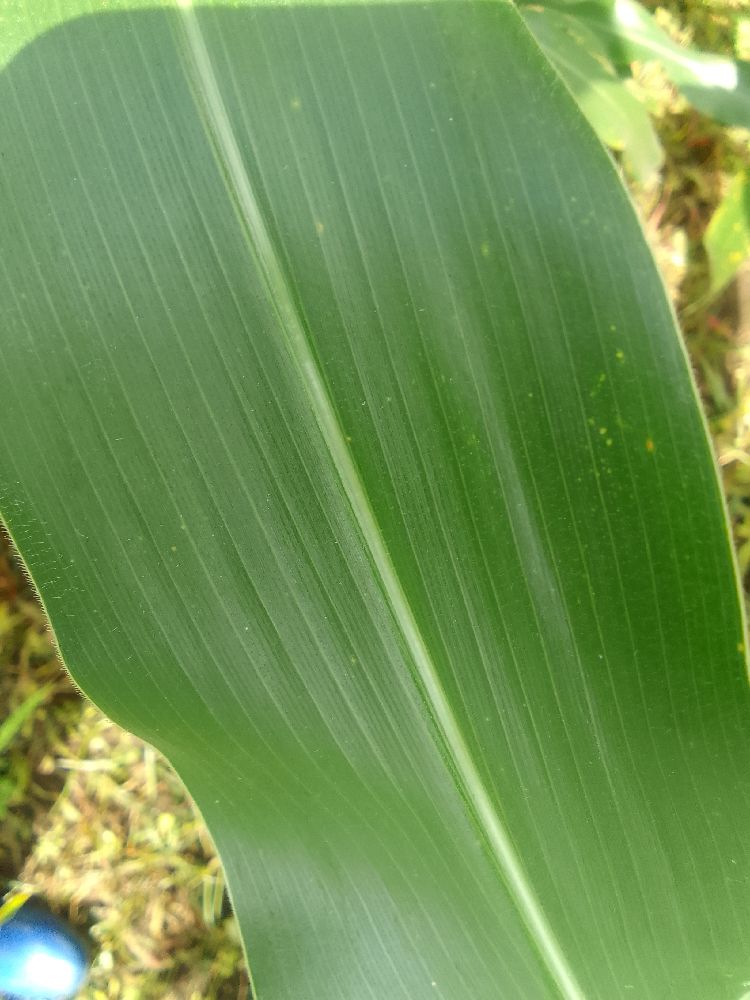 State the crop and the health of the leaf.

maize, healthy
